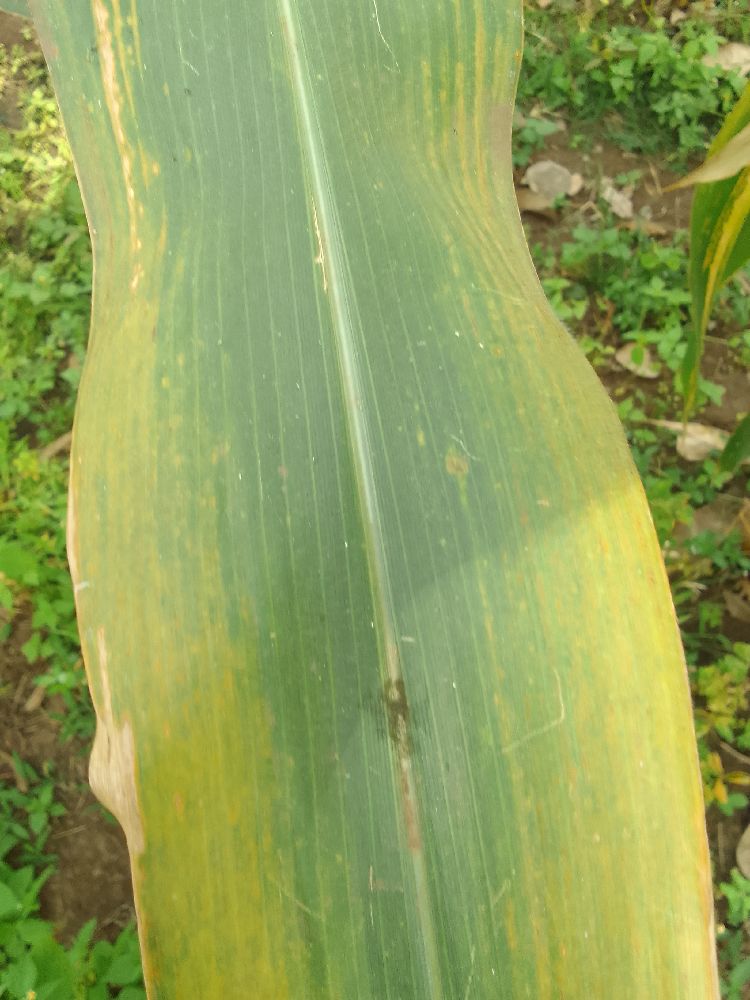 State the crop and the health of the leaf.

maize, maize lethal necrosis
